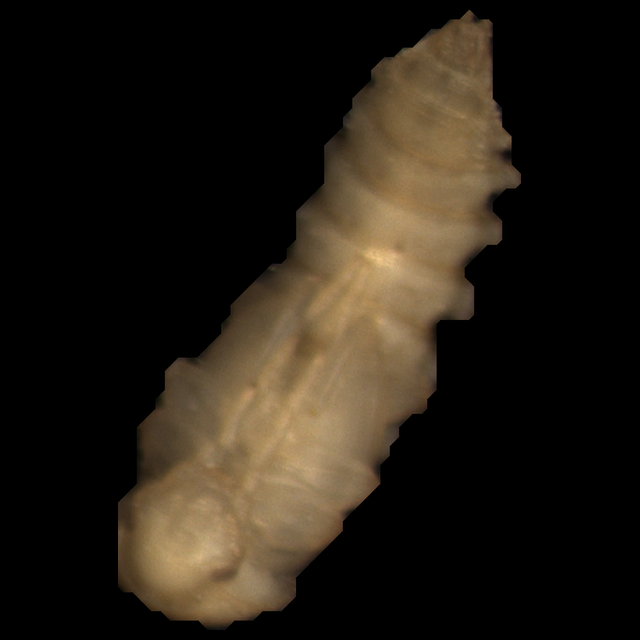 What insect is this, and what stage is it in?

mealworm pupa
